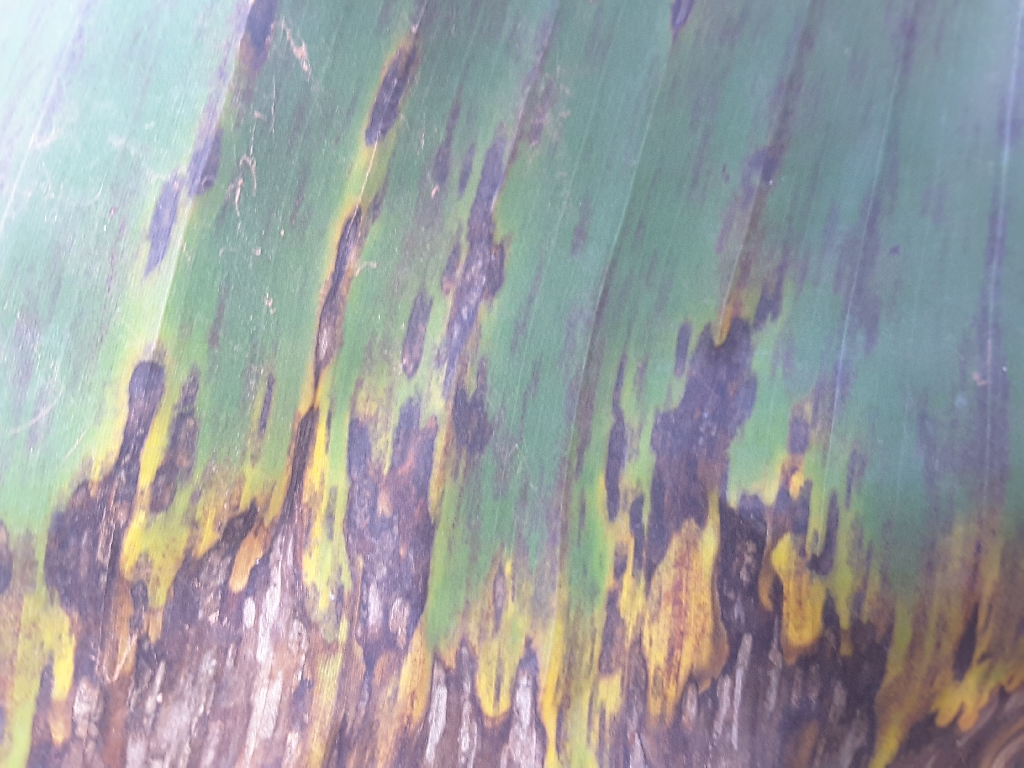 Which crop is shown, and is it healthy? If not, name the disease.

banana, black sigatoka
